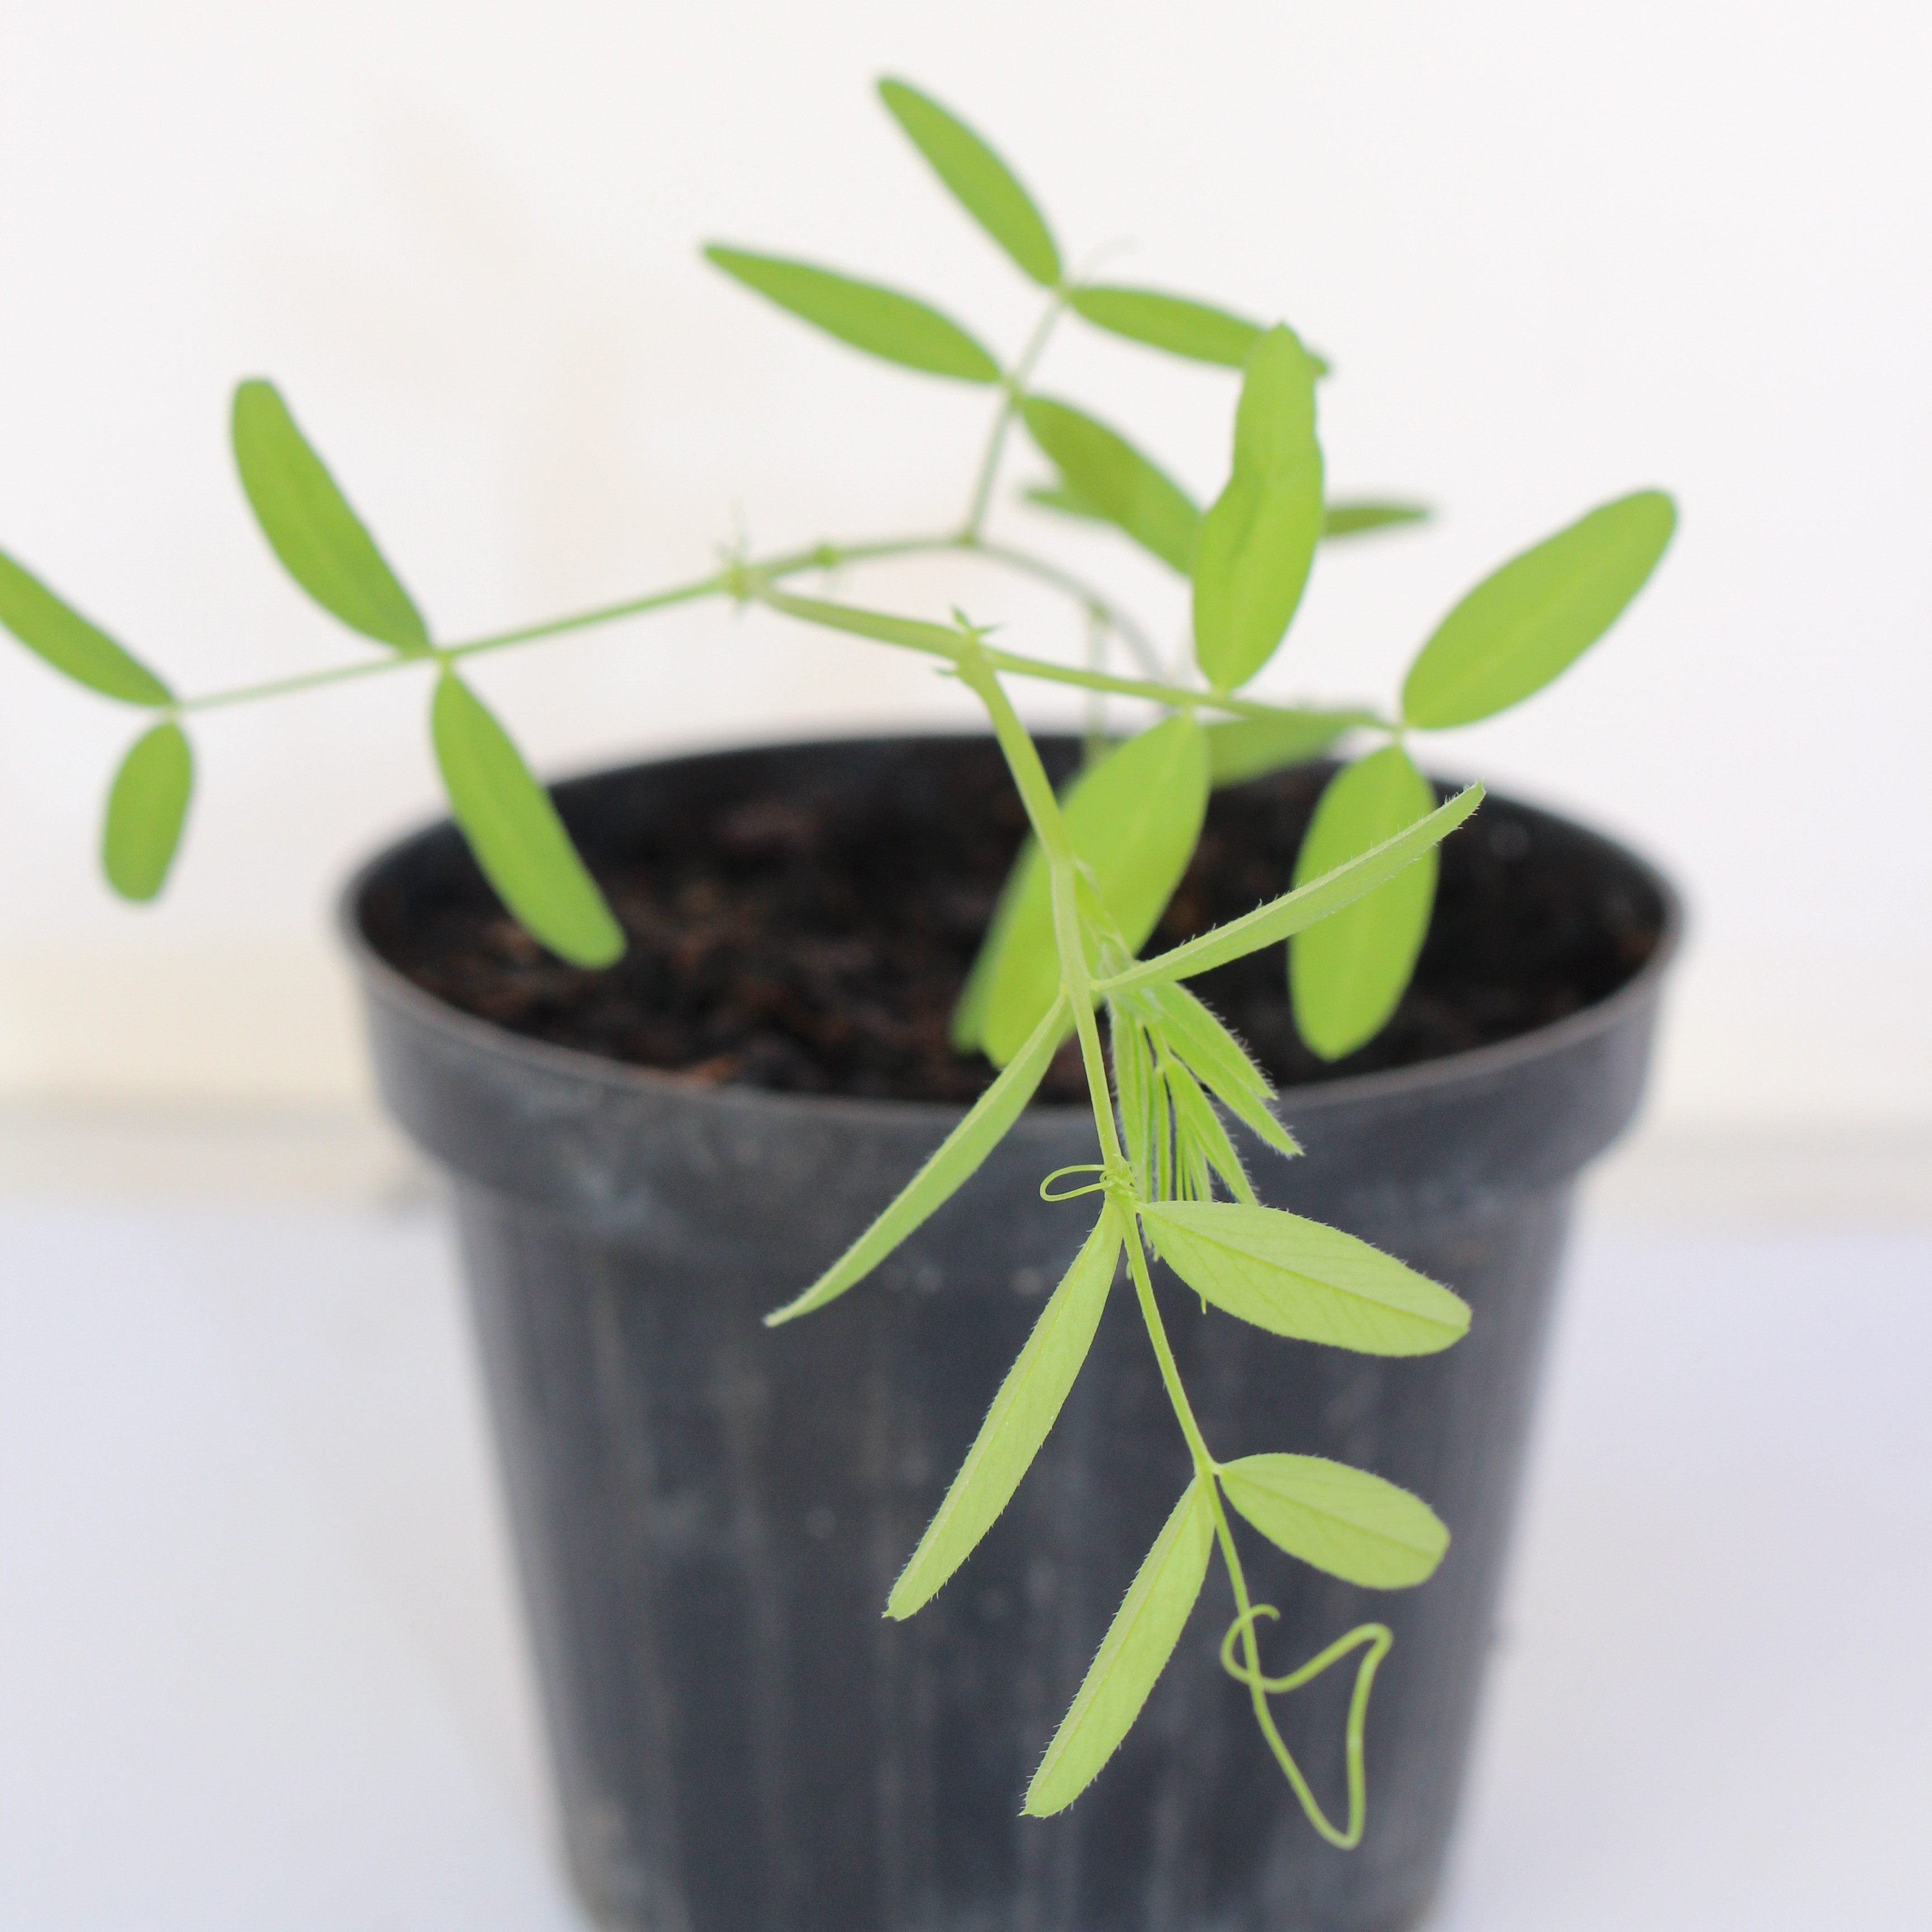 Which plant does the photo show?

Vicia sativa
